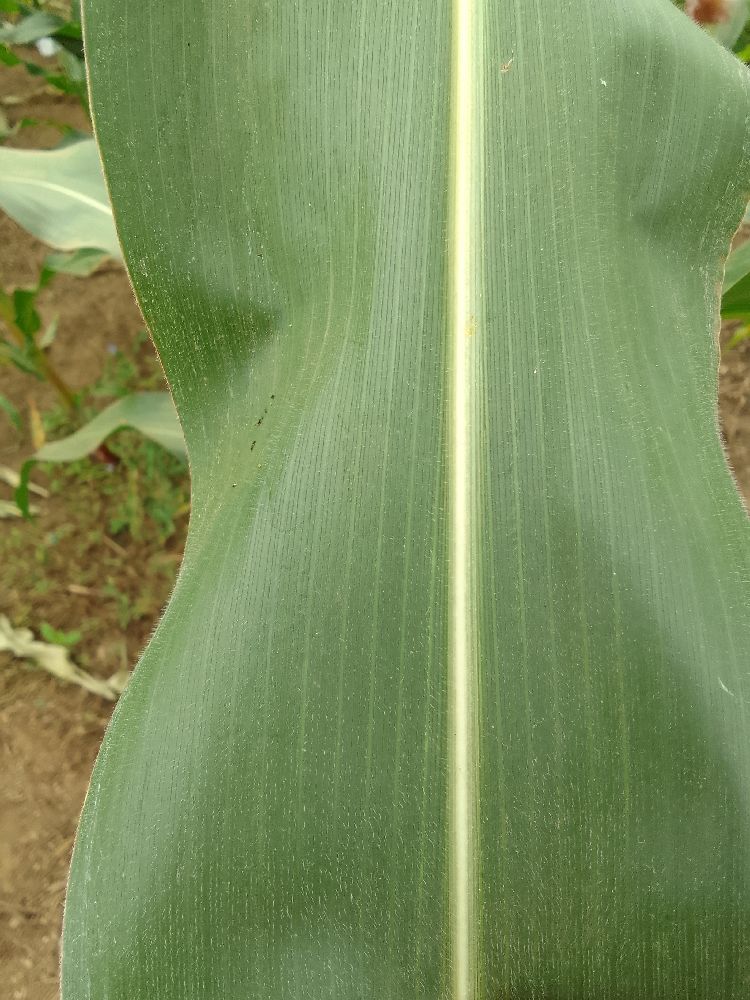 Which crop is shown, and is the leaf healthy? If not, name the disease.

maize, healthy
